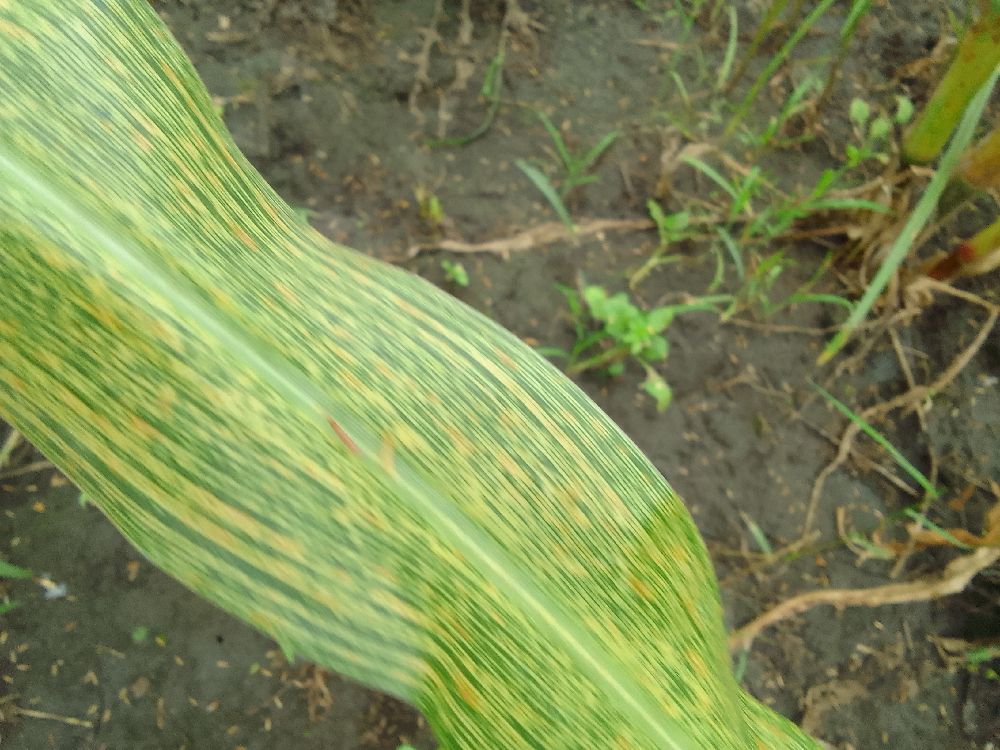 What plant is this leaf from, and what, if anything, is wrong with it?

maize, maize streak virus
